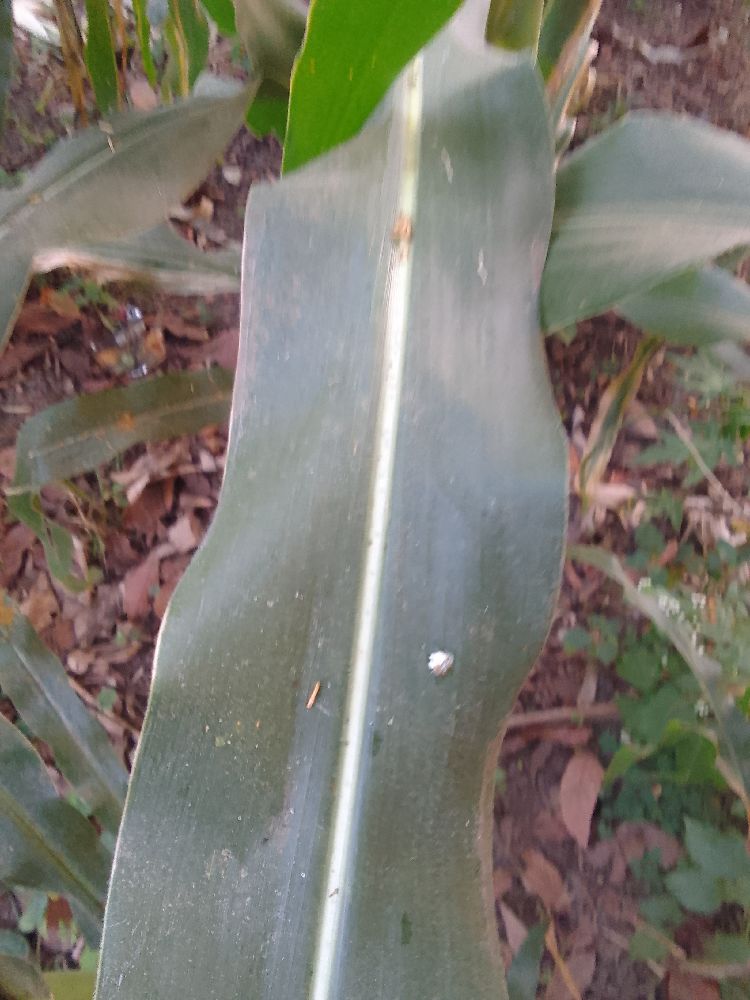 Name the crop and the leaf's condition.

maize, healthy
